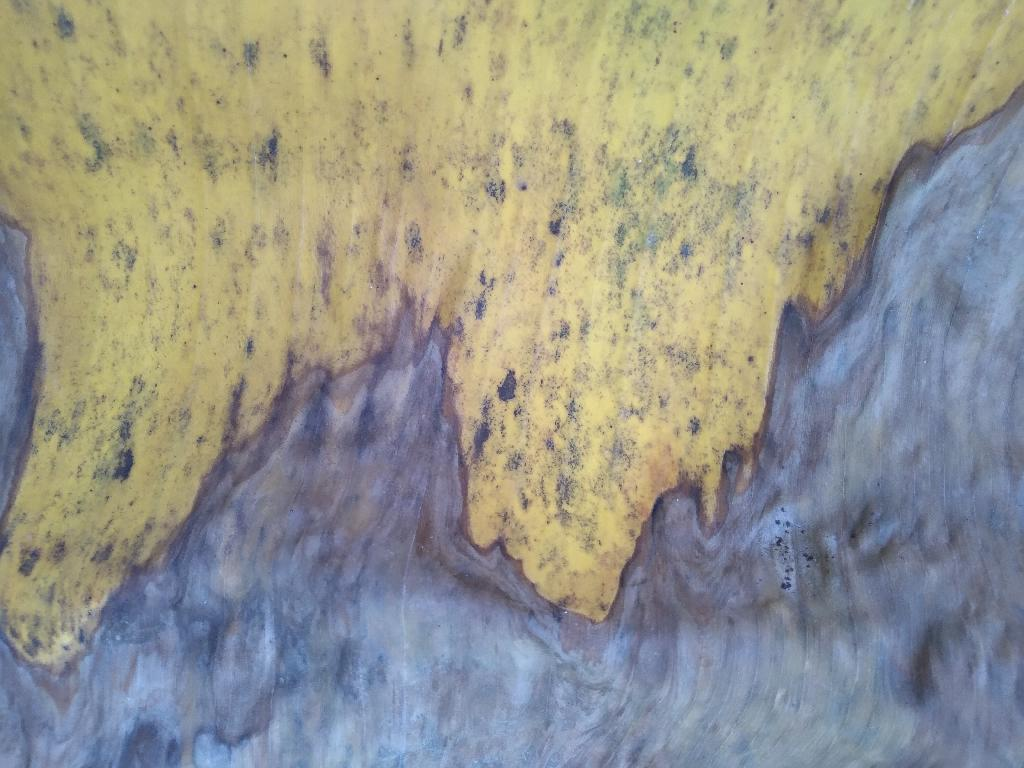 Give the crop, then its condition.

banana, black sigatoka
